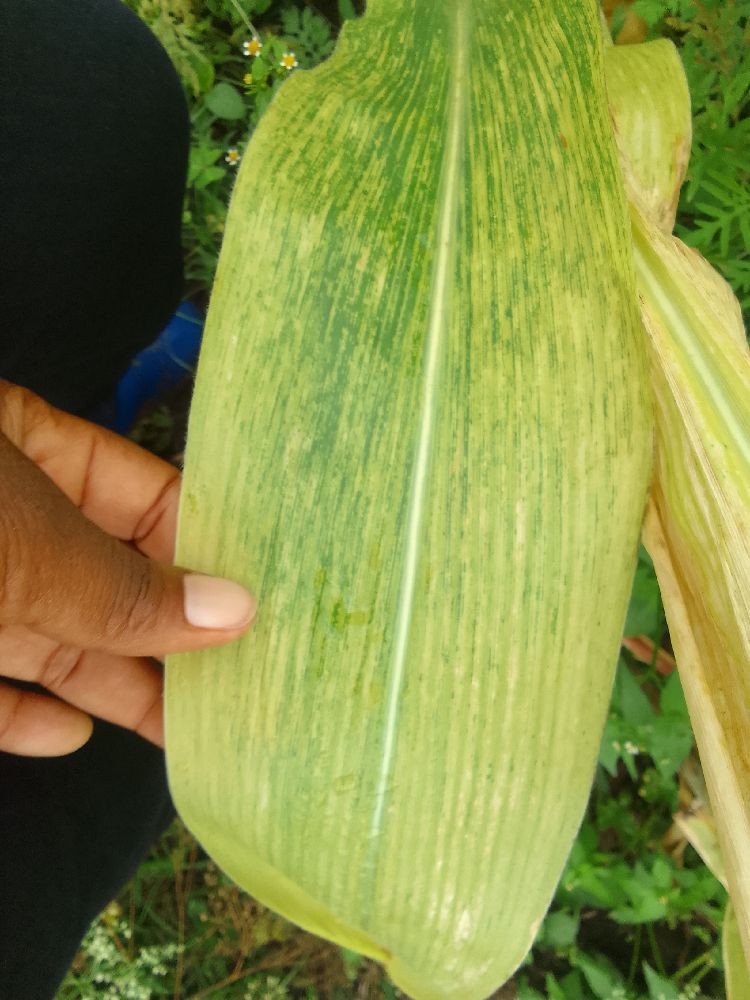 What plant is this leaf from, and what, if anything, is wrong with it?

maize, maize lethal necrosis
